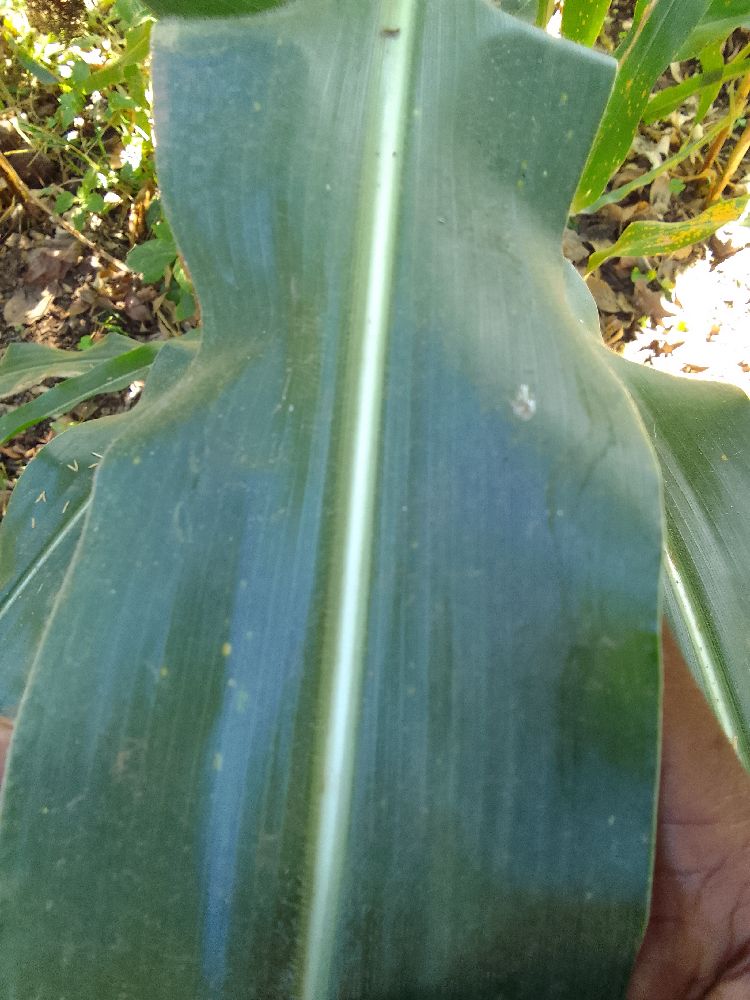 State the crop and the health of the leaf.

maize, healthy
